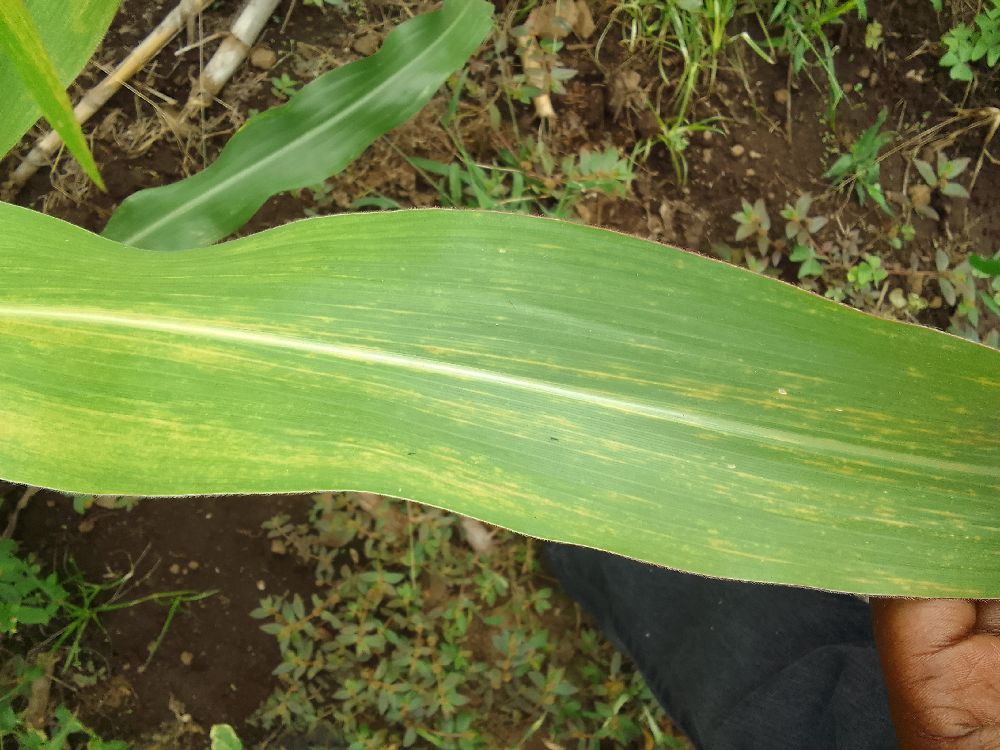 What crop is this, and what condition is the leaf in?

maize, maize lethal necrosis
